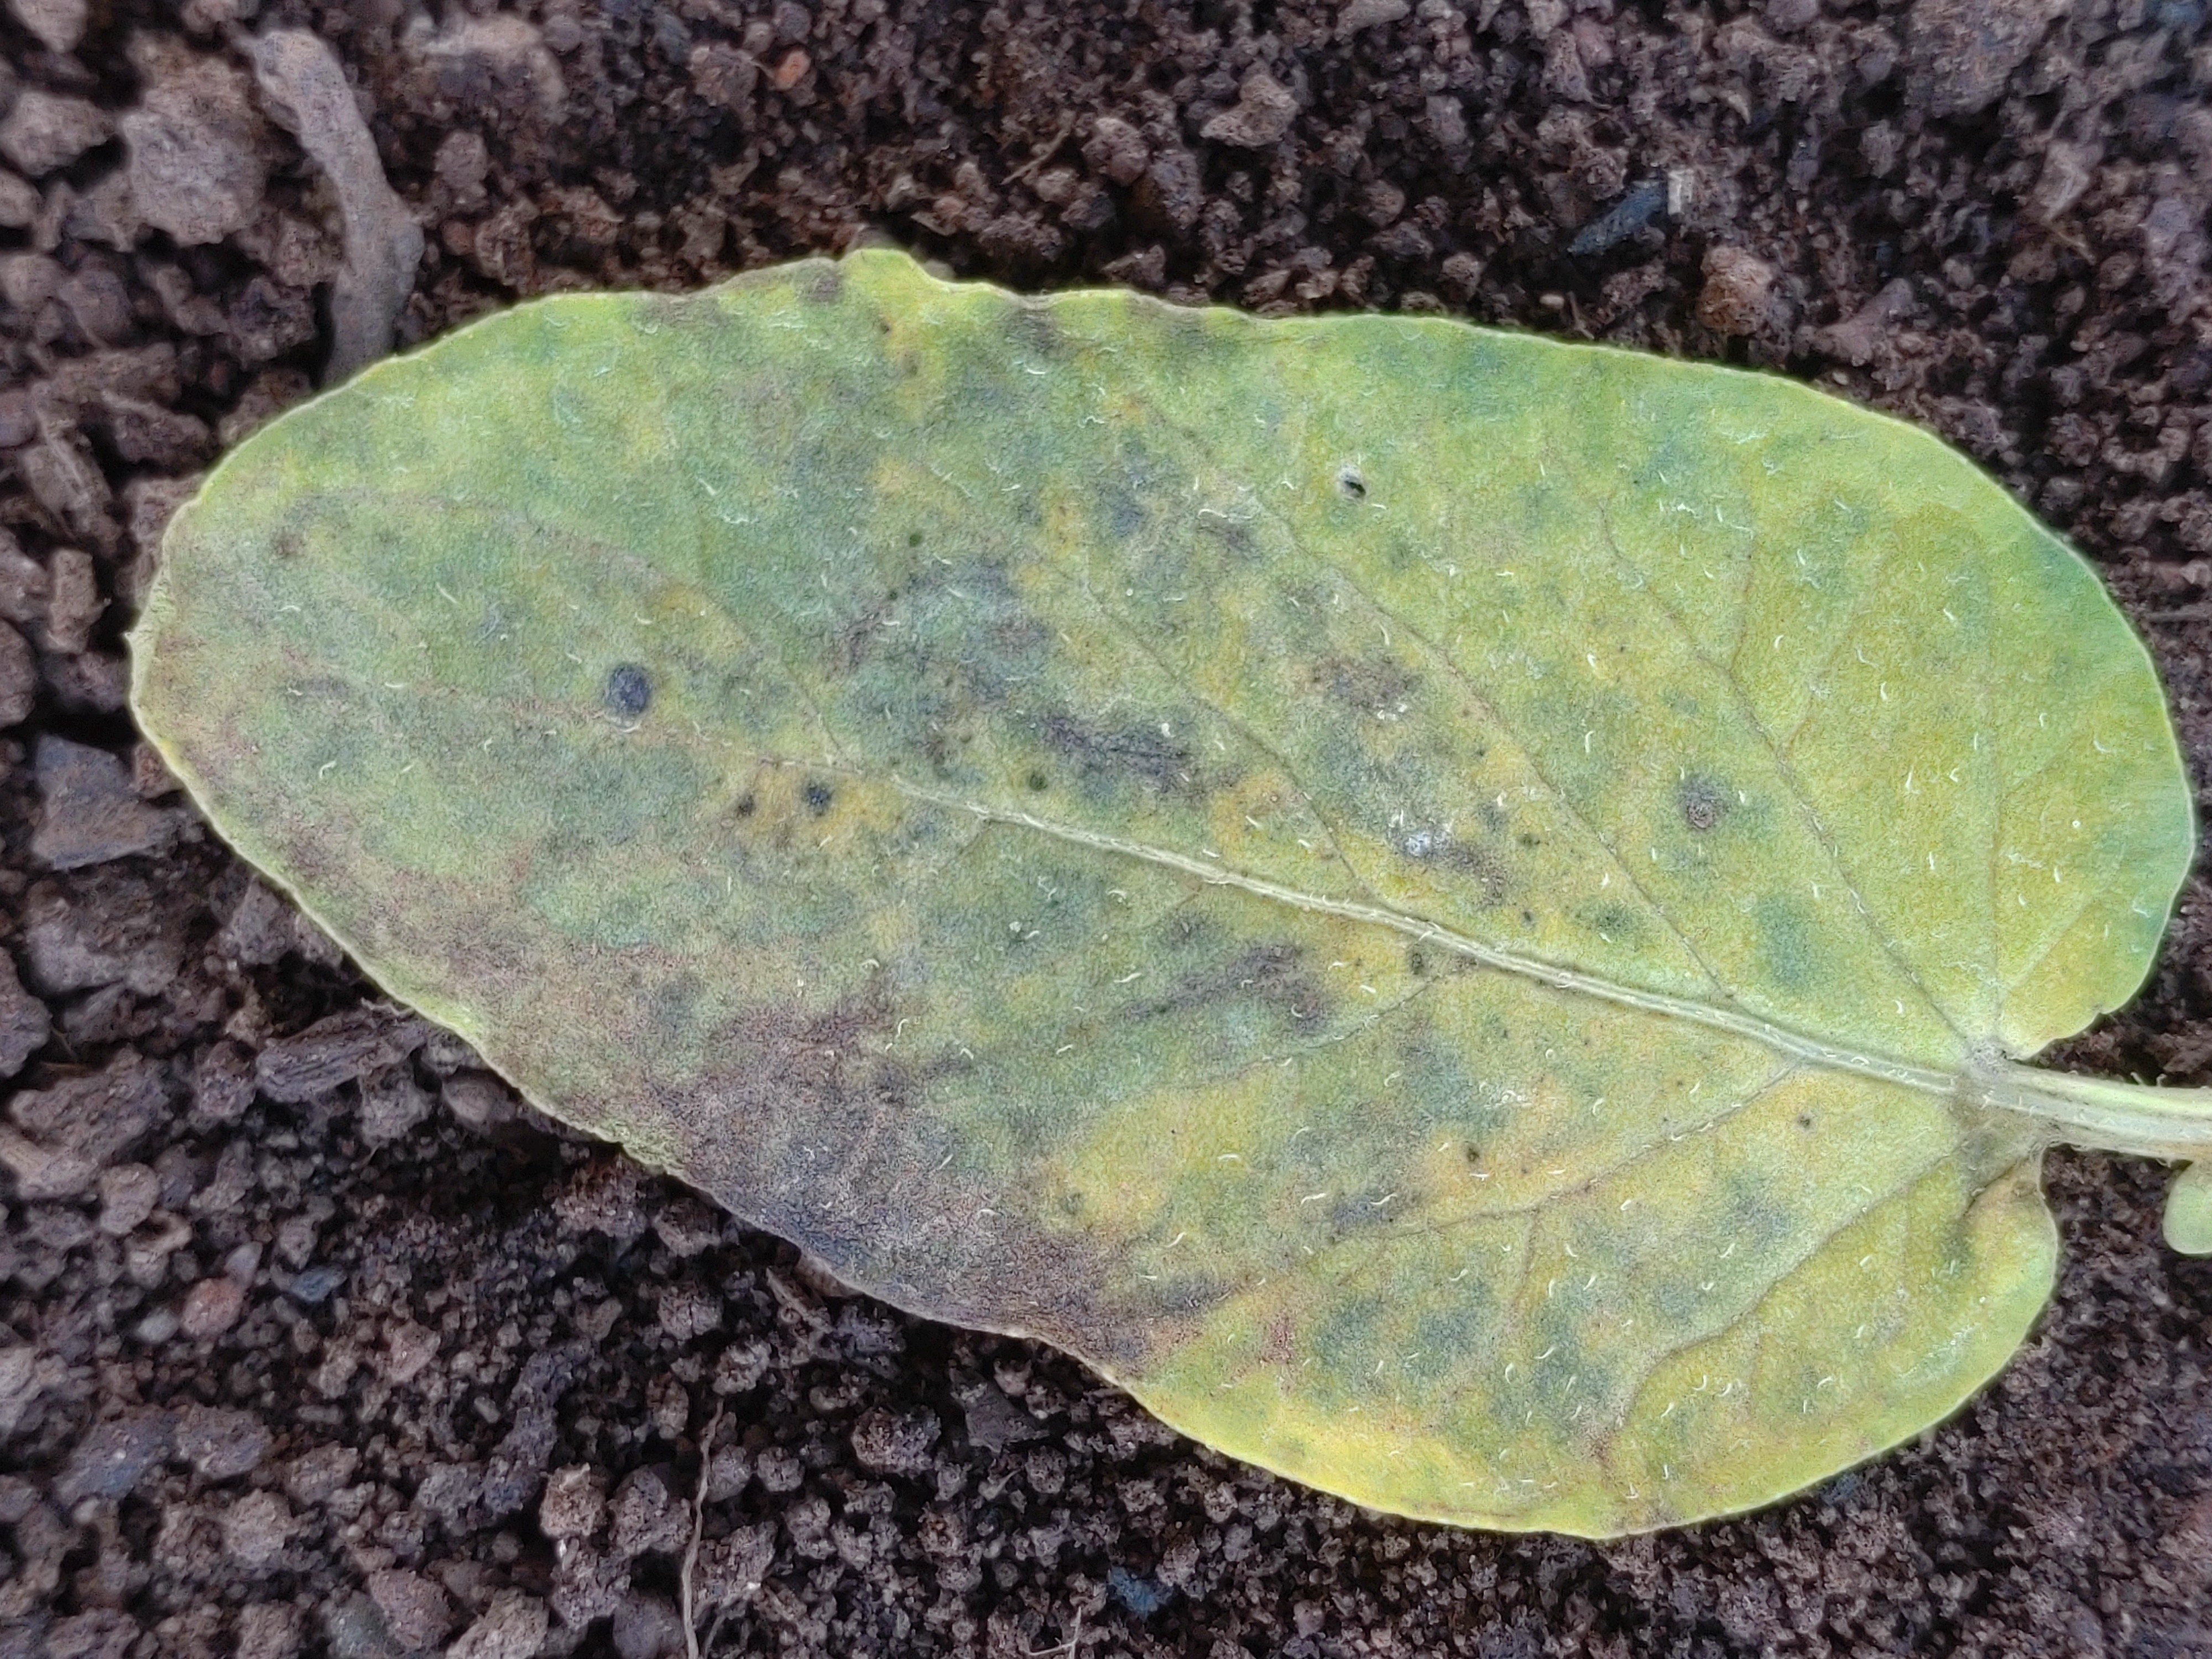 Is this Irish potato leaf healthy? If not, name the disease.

late blight
